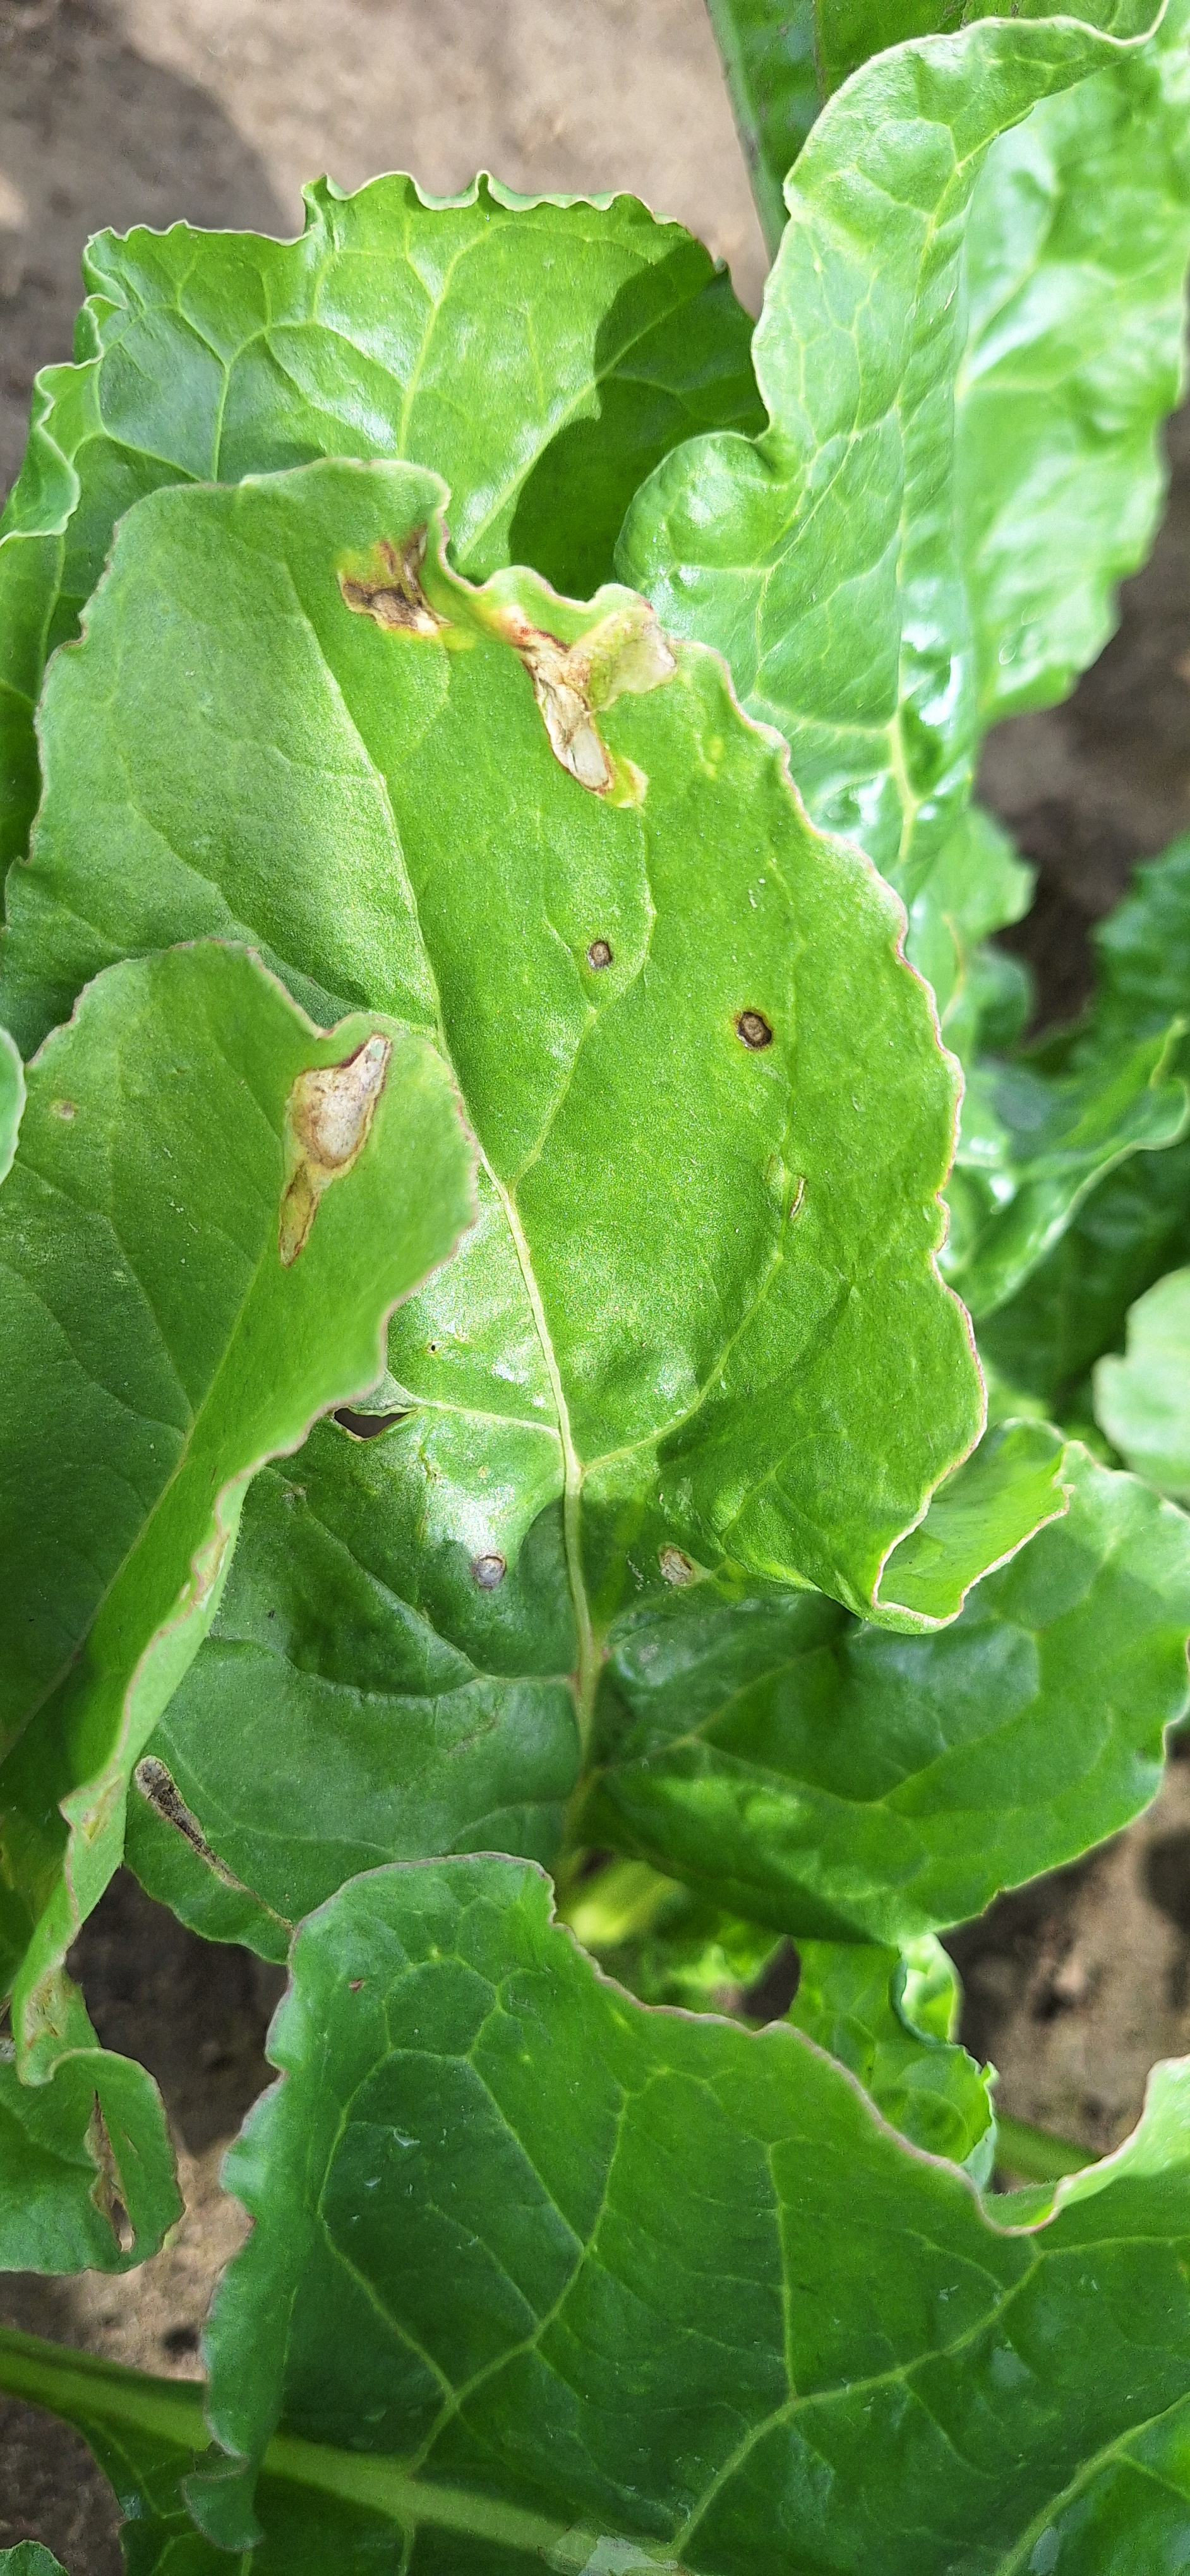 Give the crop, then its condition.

beet, cercospora
